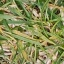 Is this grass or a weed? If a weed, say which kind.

grass
